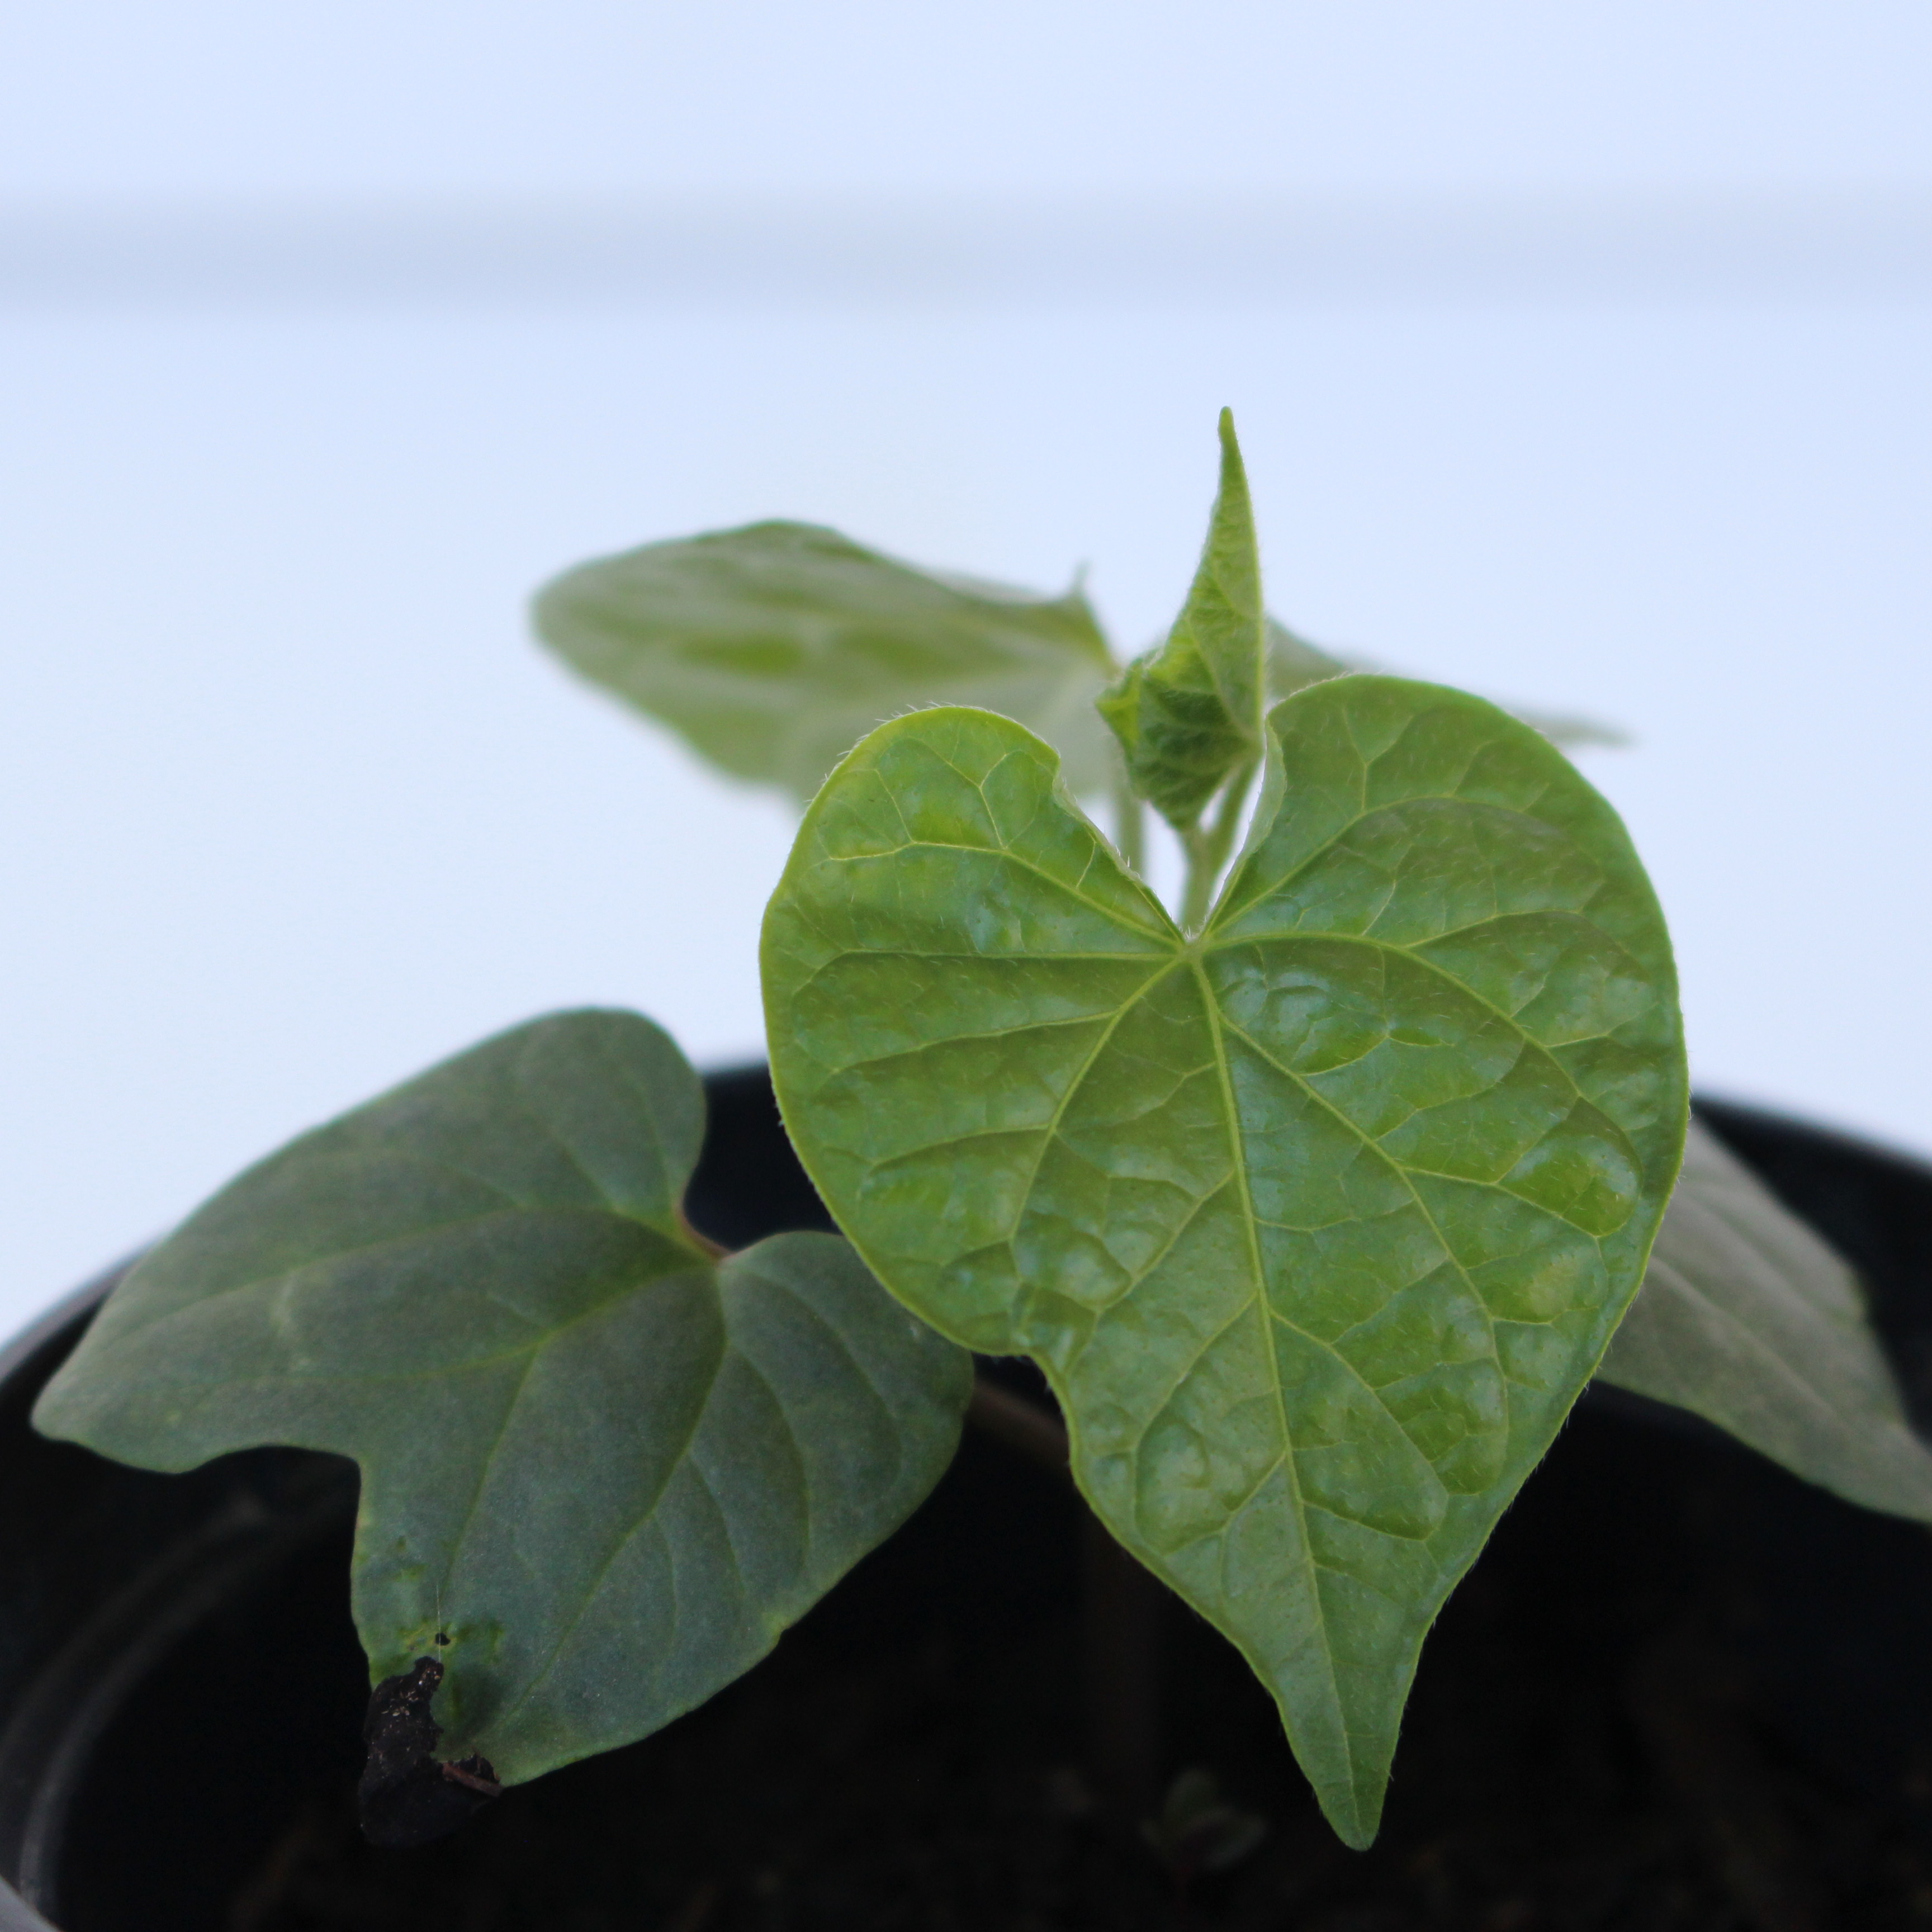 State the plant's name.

Convolvulus arvensis
